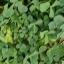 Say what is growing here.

unstructured weed
